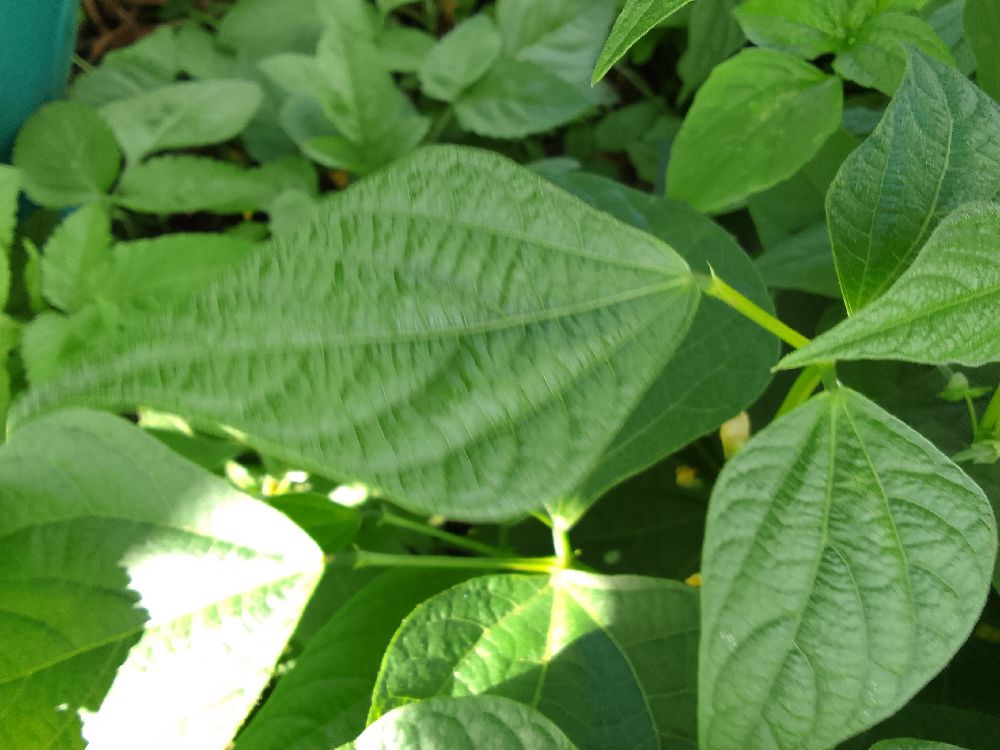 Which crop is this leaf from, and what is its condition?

common bean, healthy
